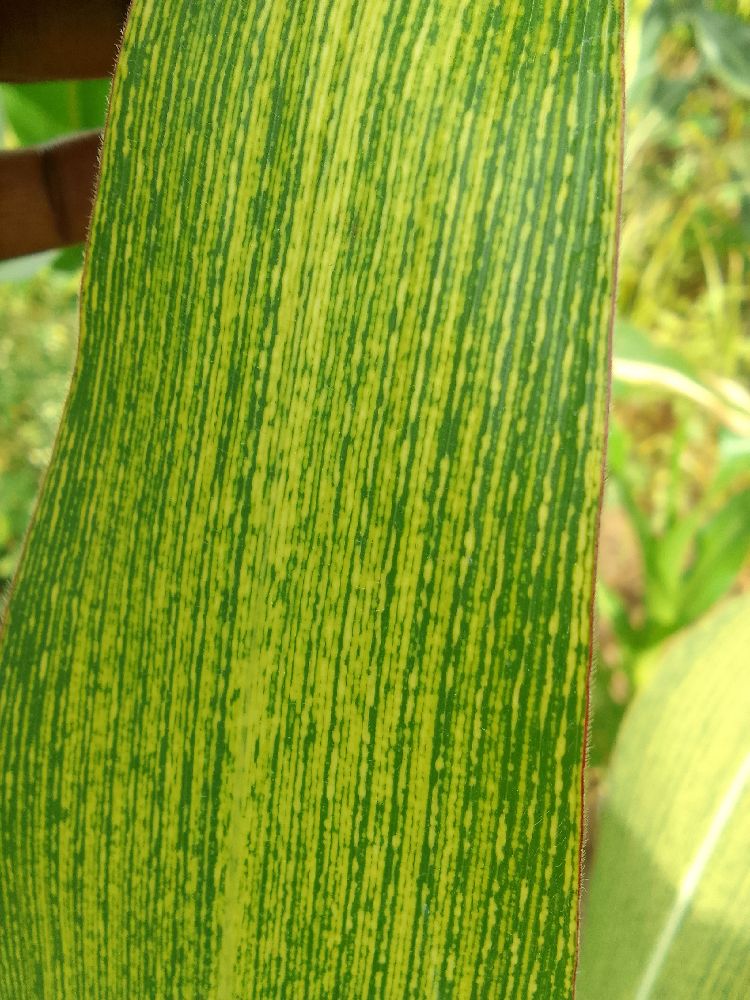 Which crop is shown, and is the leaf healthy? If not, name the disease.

maize, maize streak virus
